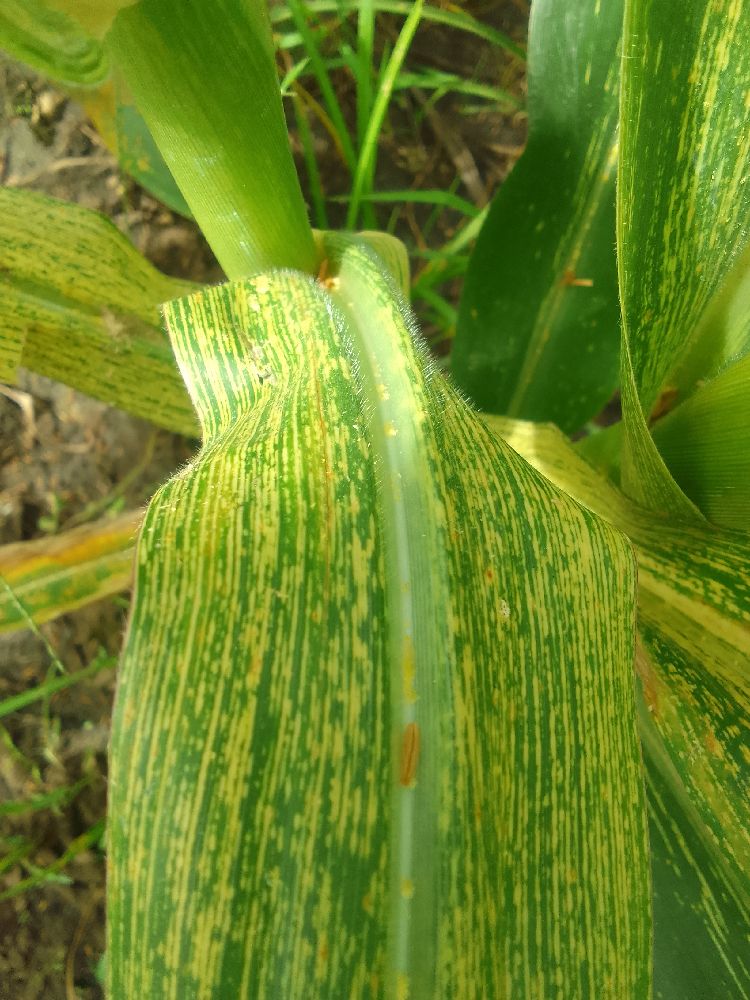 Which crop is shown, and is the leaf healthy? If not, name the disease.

maize, maize streak virus
